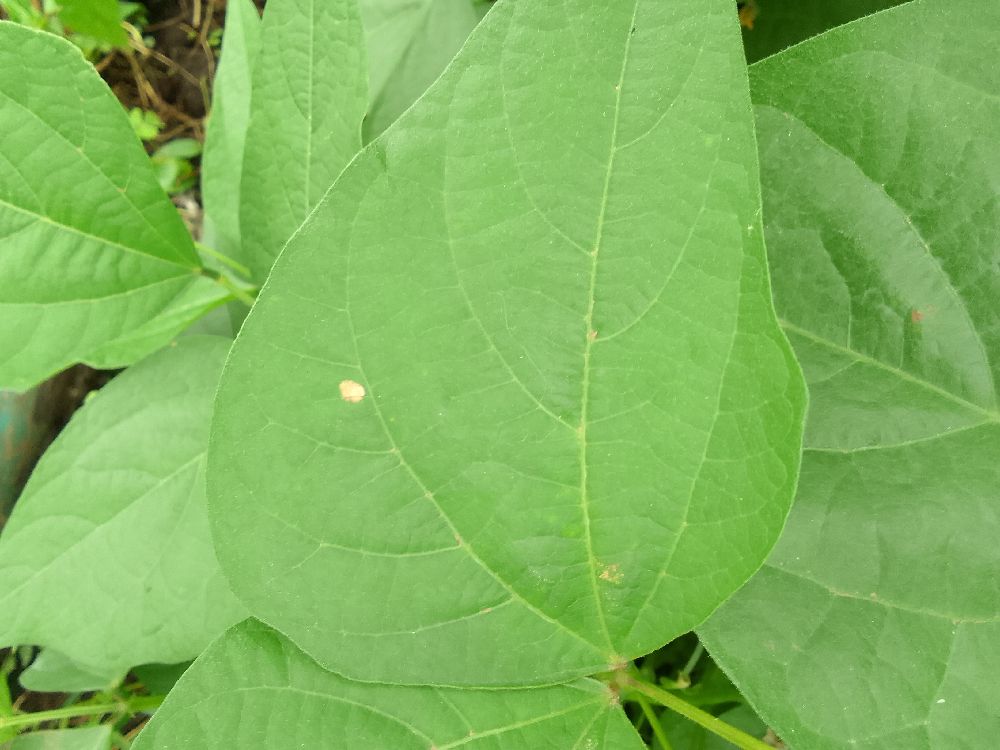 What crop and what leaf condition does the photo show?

common bean, healthy
